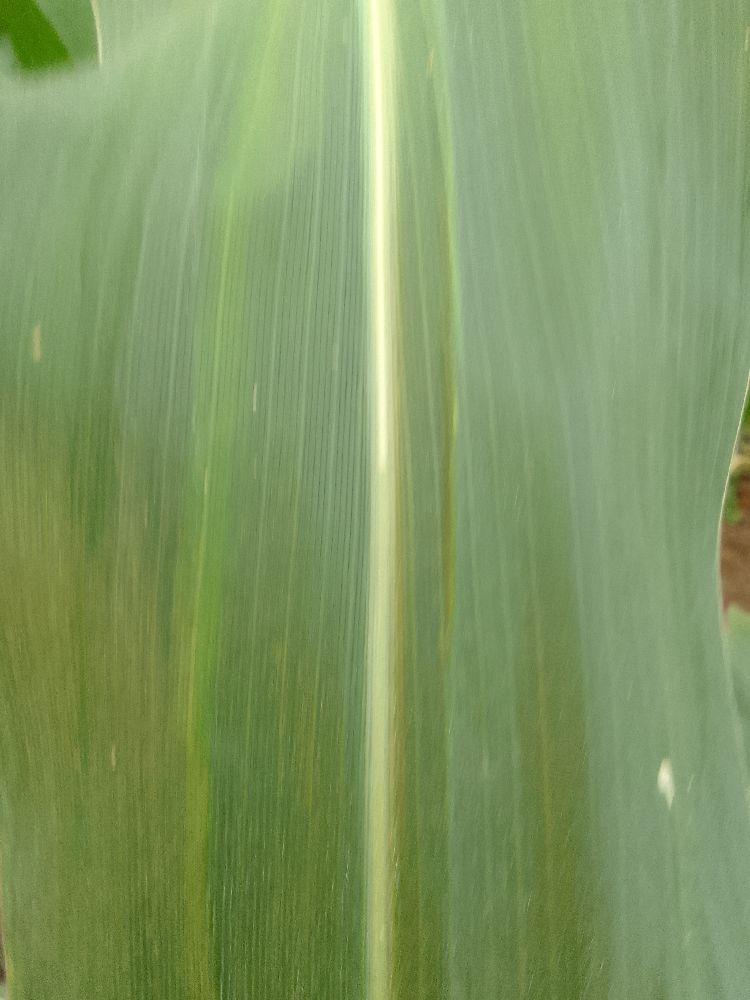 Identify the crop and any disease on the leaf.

maize, healthy
